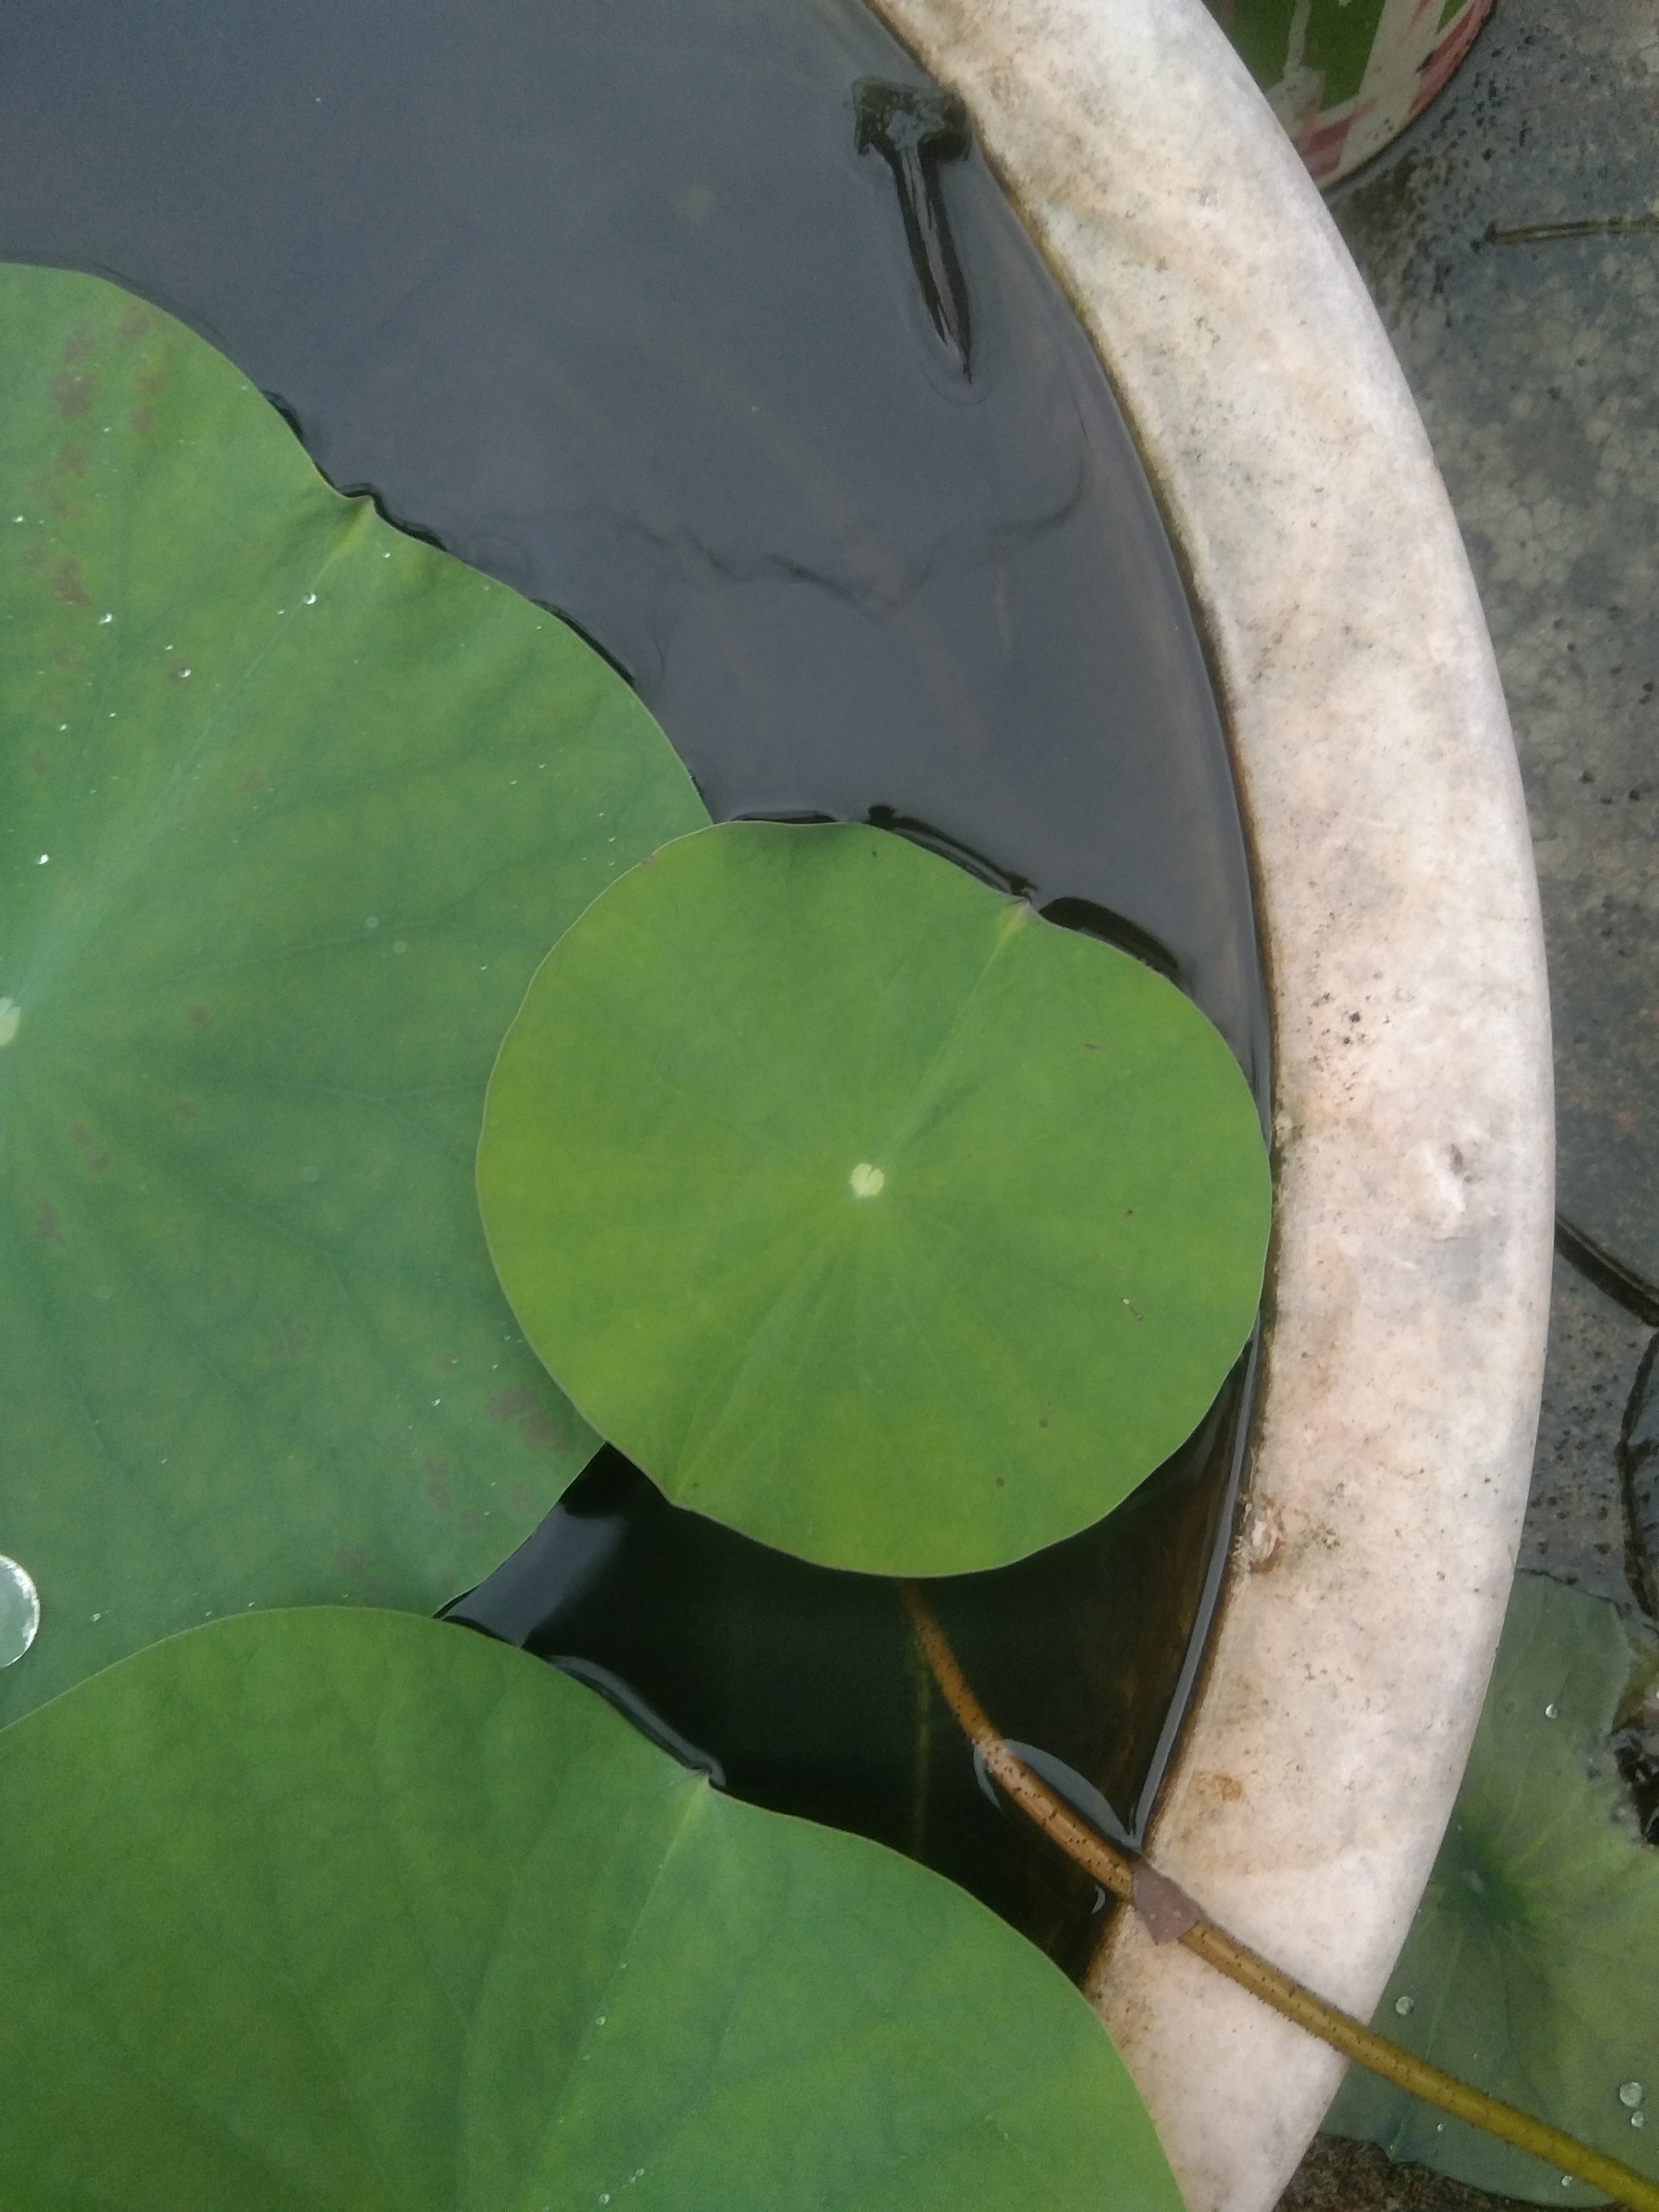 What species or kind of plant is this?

lotus
